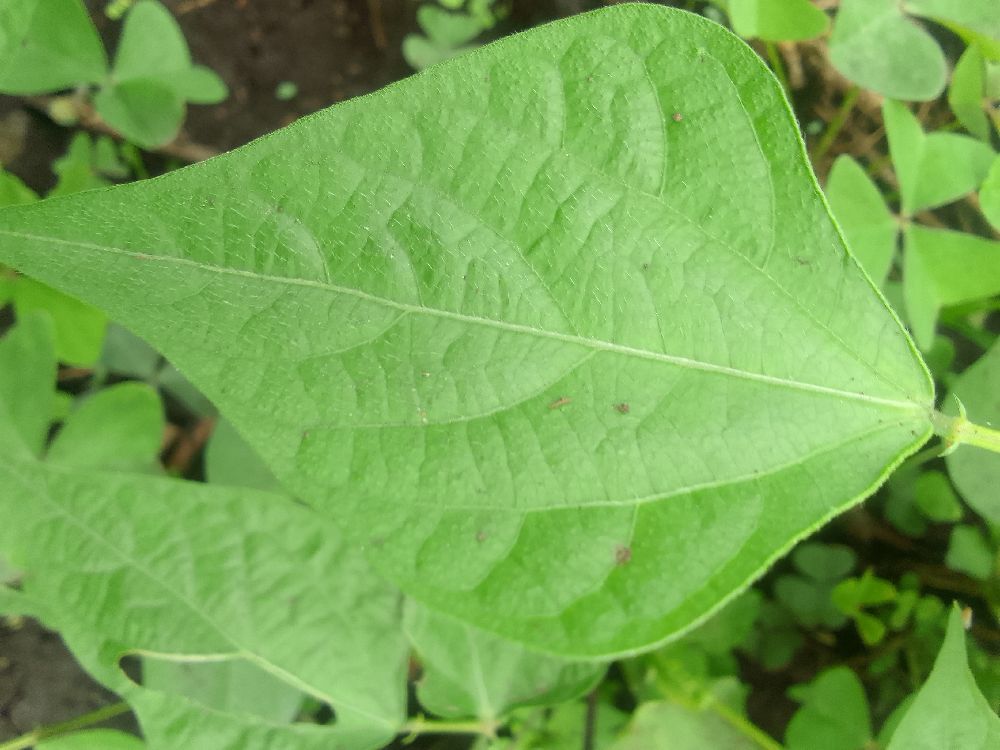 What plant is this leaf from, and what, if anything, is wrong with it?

common bean, healthy
